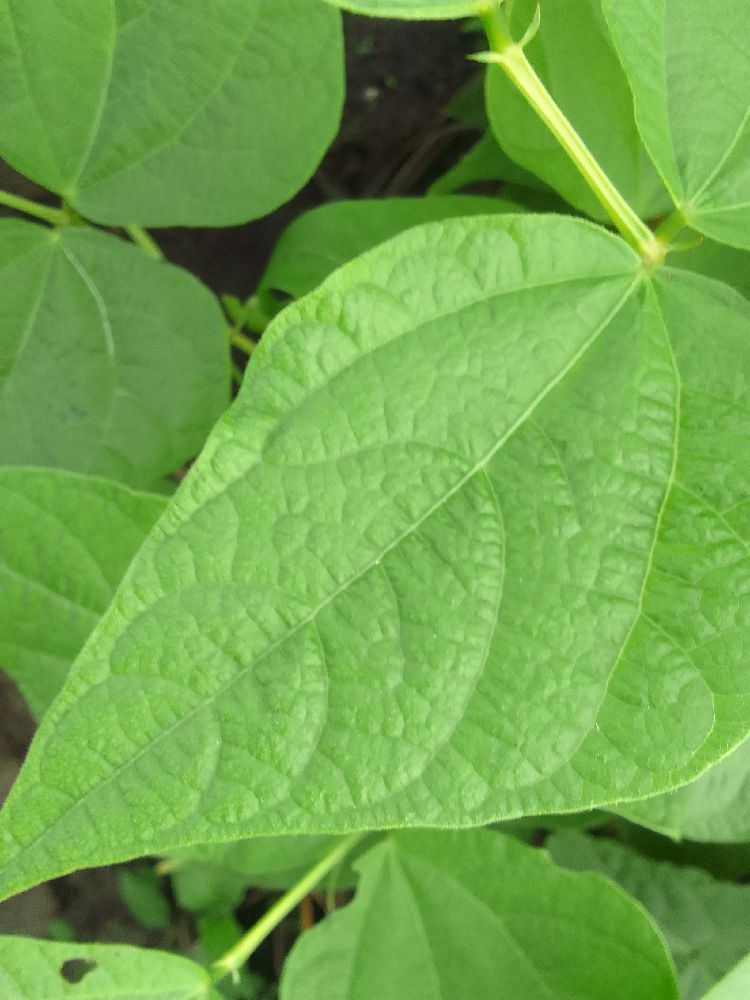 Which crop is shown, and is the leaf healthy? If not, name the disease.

common bean, healthy
